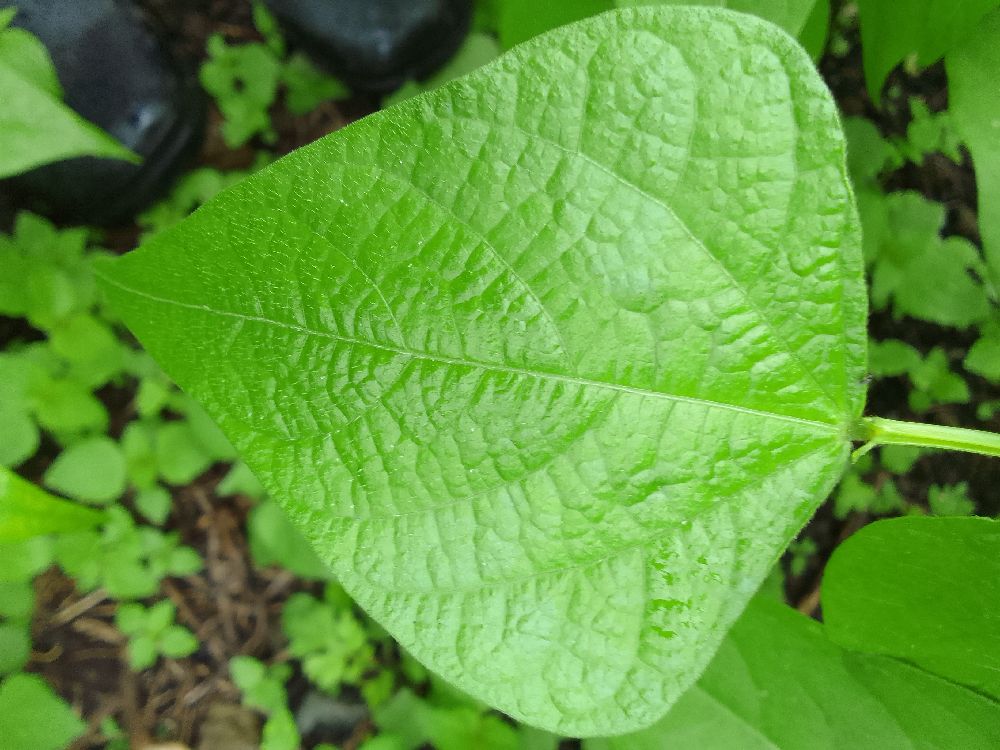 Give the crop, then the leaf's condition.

common bean, healthy
